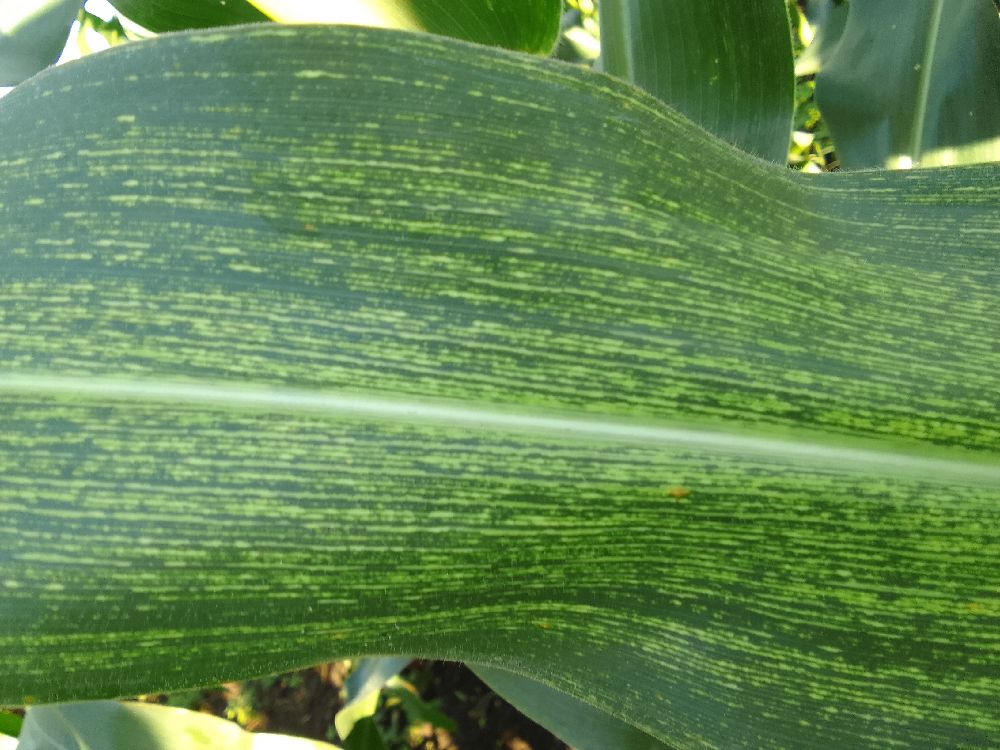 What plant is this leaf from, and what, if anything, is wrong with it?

maize, maize streak virus
